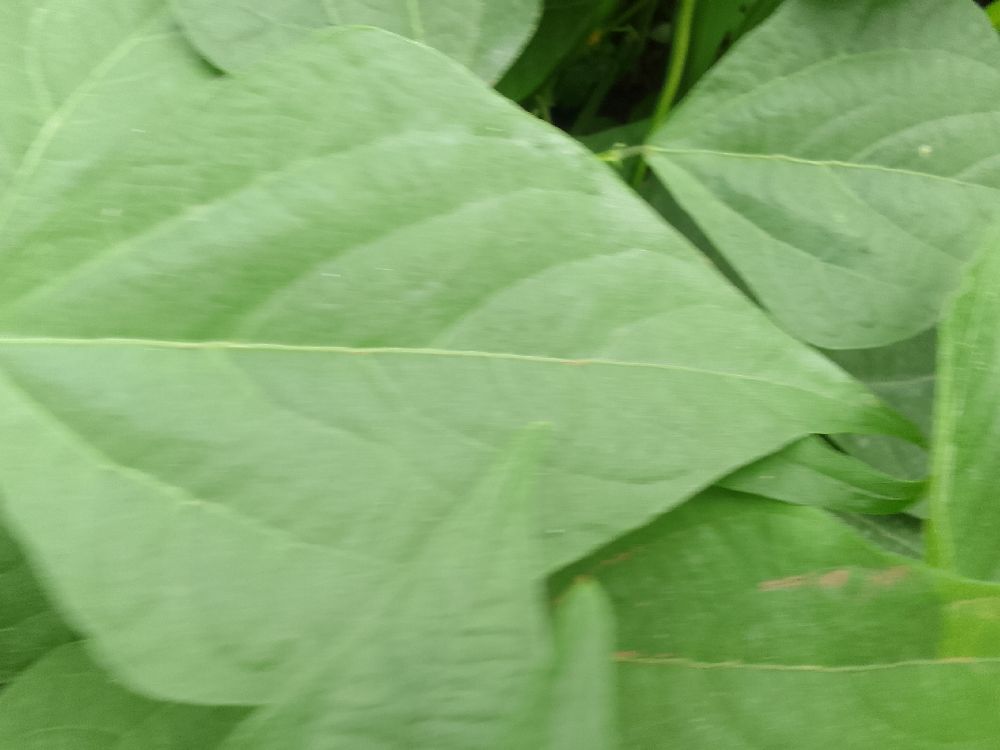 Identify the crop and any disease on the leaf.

common bean, healthy
